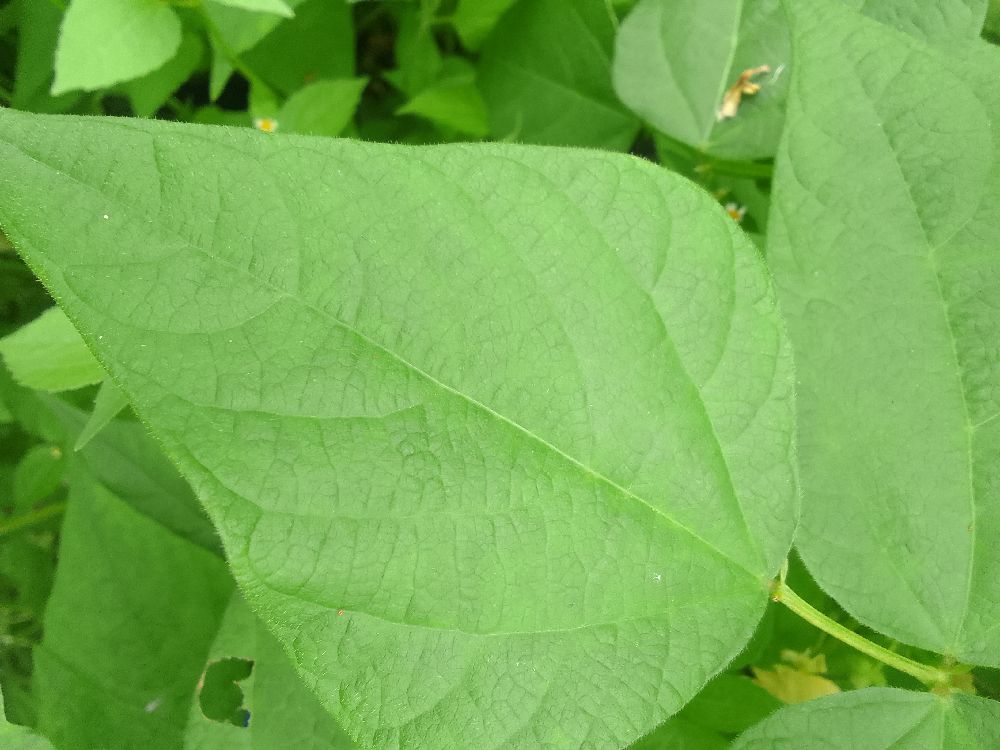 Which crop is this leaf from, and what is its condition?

common bean, healthy
